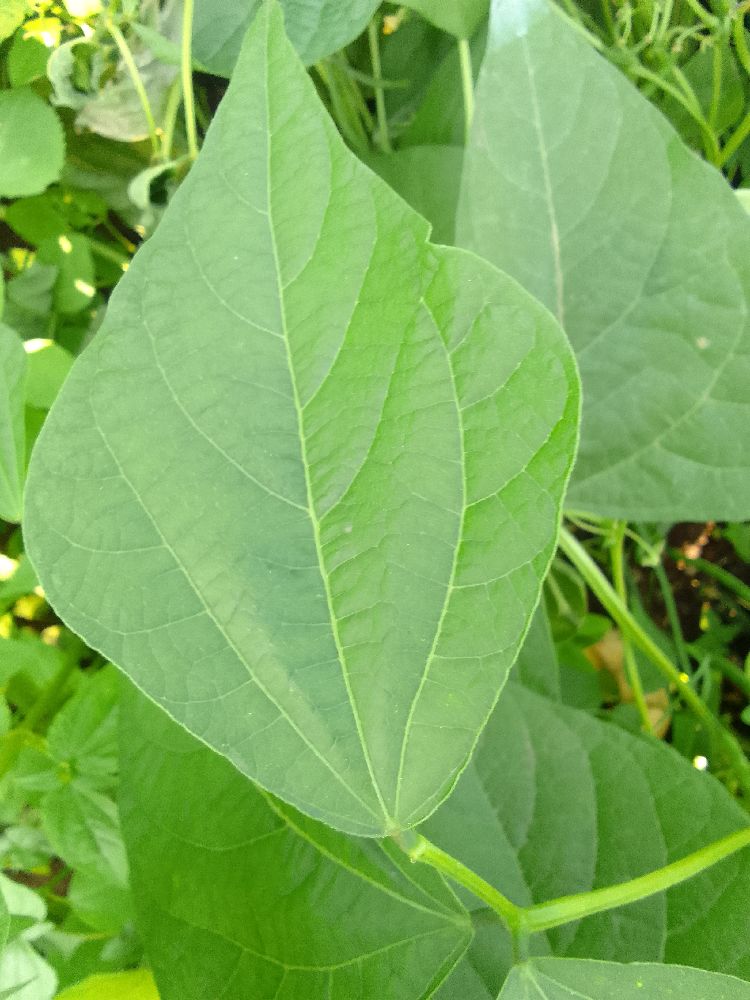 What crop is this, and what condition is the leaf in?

common bean, healthy
